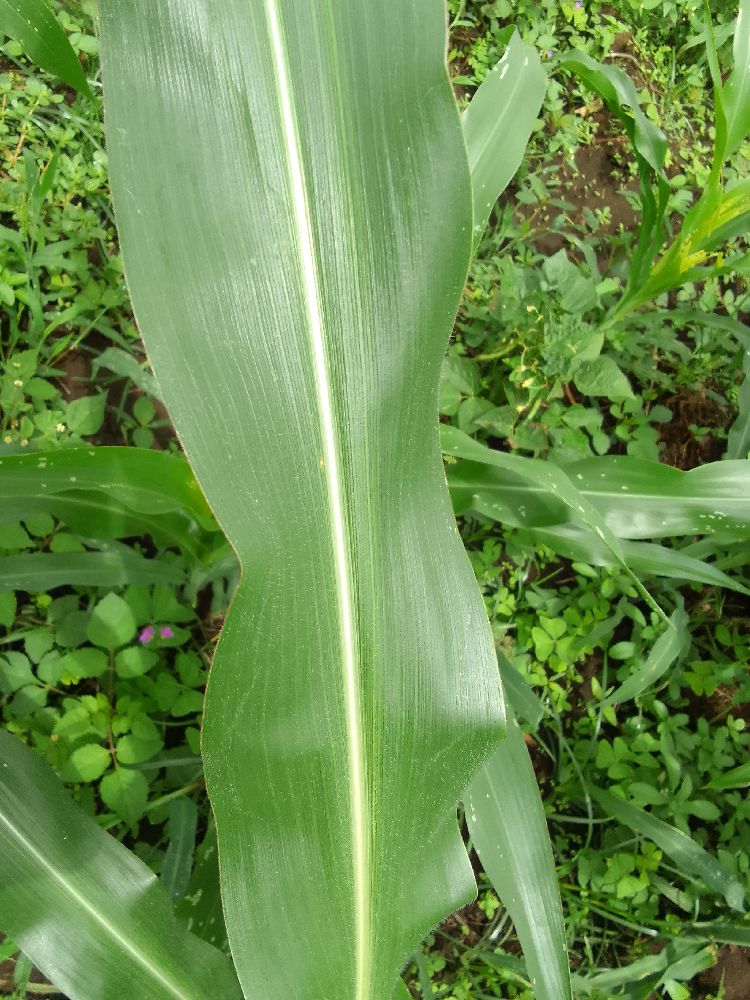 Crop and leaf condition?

maize, healthy
